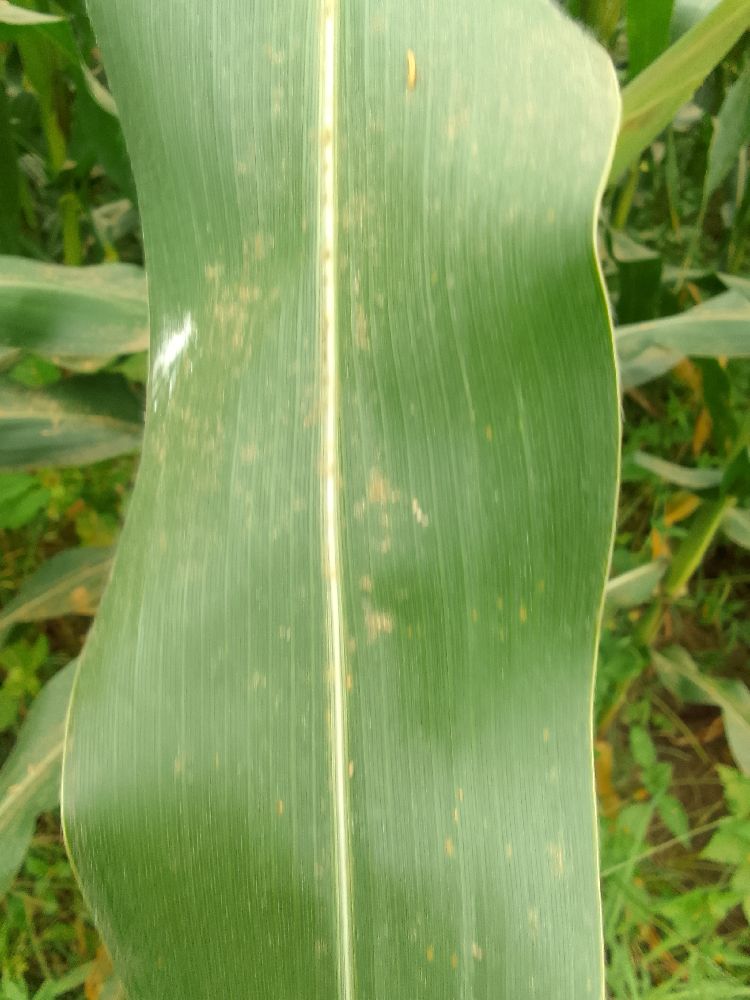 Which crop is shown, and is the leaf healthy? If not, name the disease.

maize, healthy
